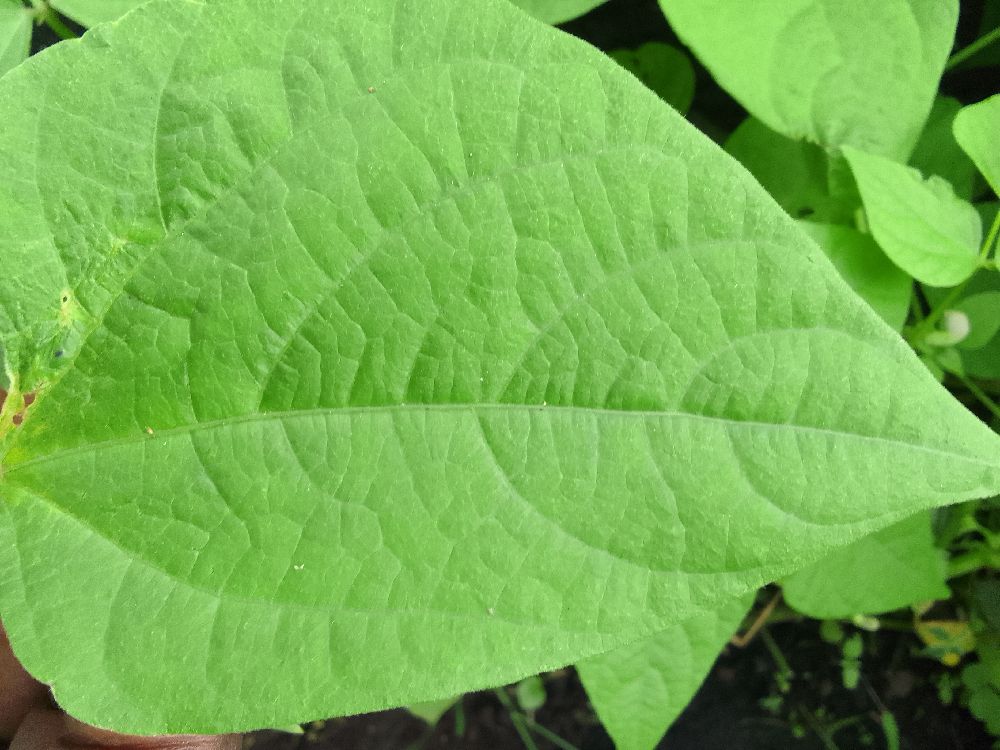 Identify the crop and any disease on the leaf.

common bean, healthy
